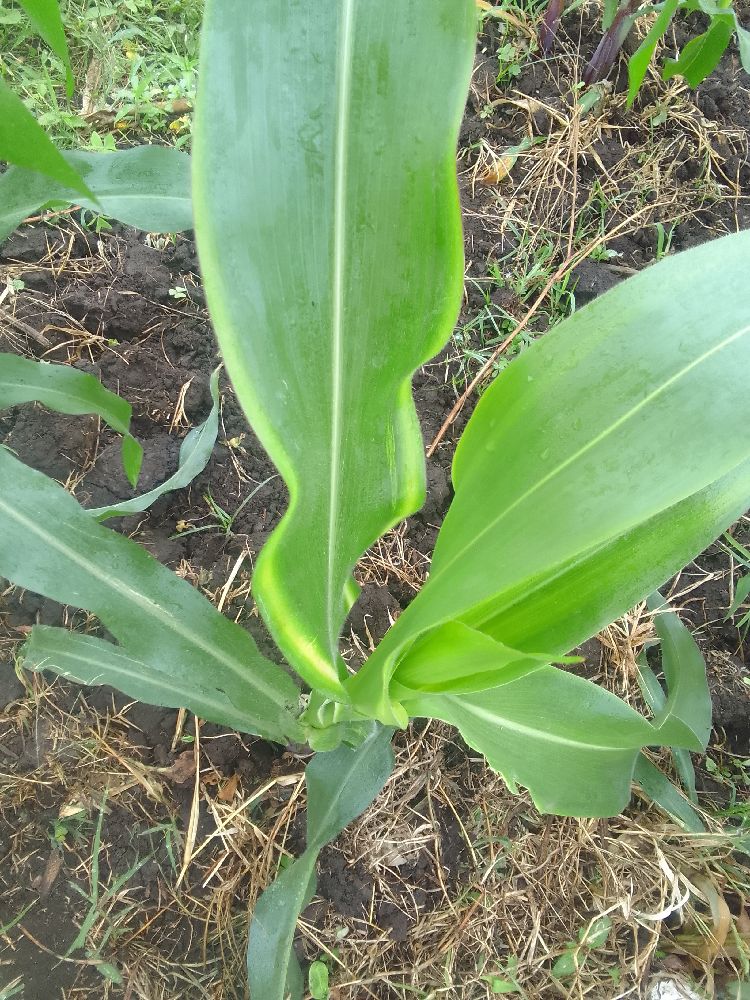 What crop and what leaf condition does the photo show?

maize, maize lethal necrosis
